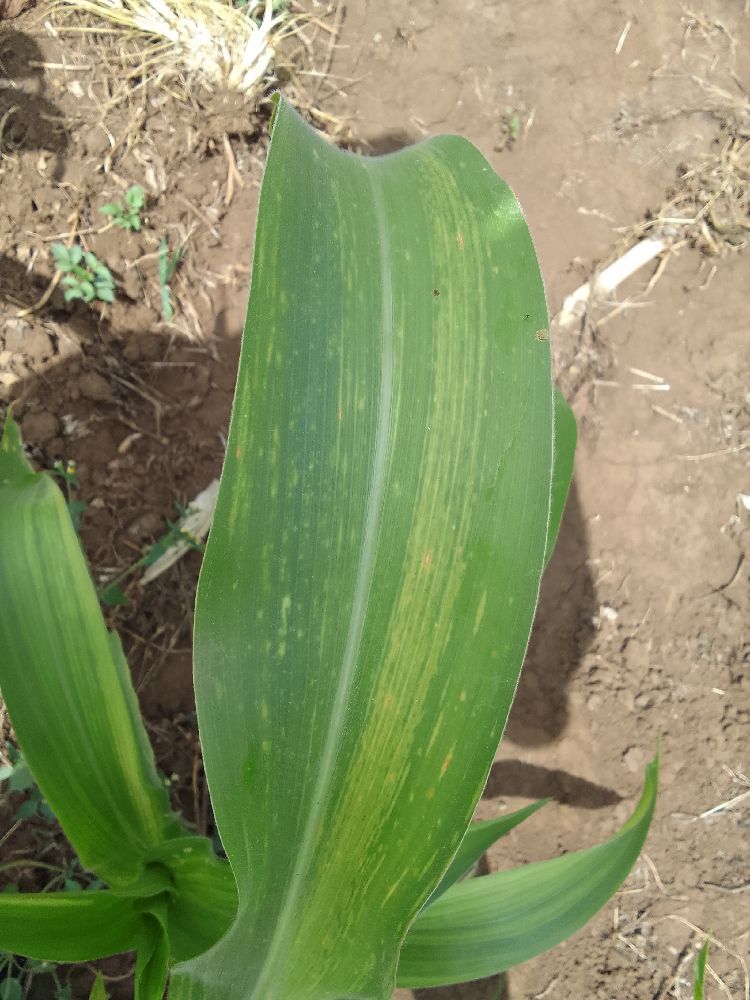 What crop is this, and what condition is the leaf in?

maize, maize lethal necrosis
